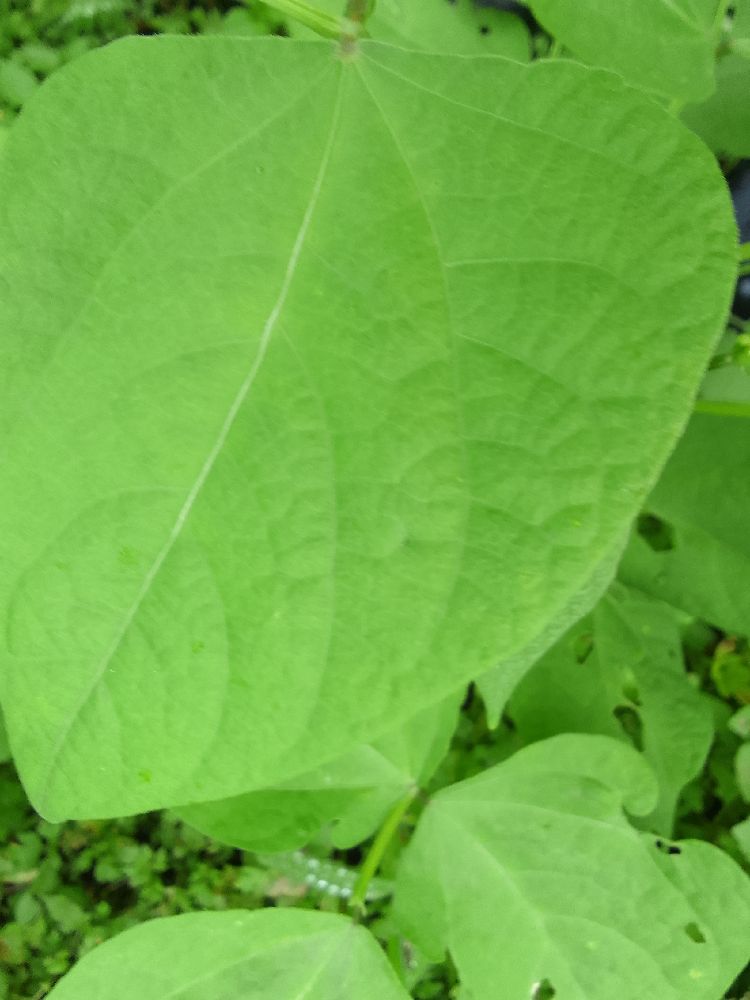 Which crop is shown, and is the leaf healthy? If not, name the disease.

common bean, healthy
